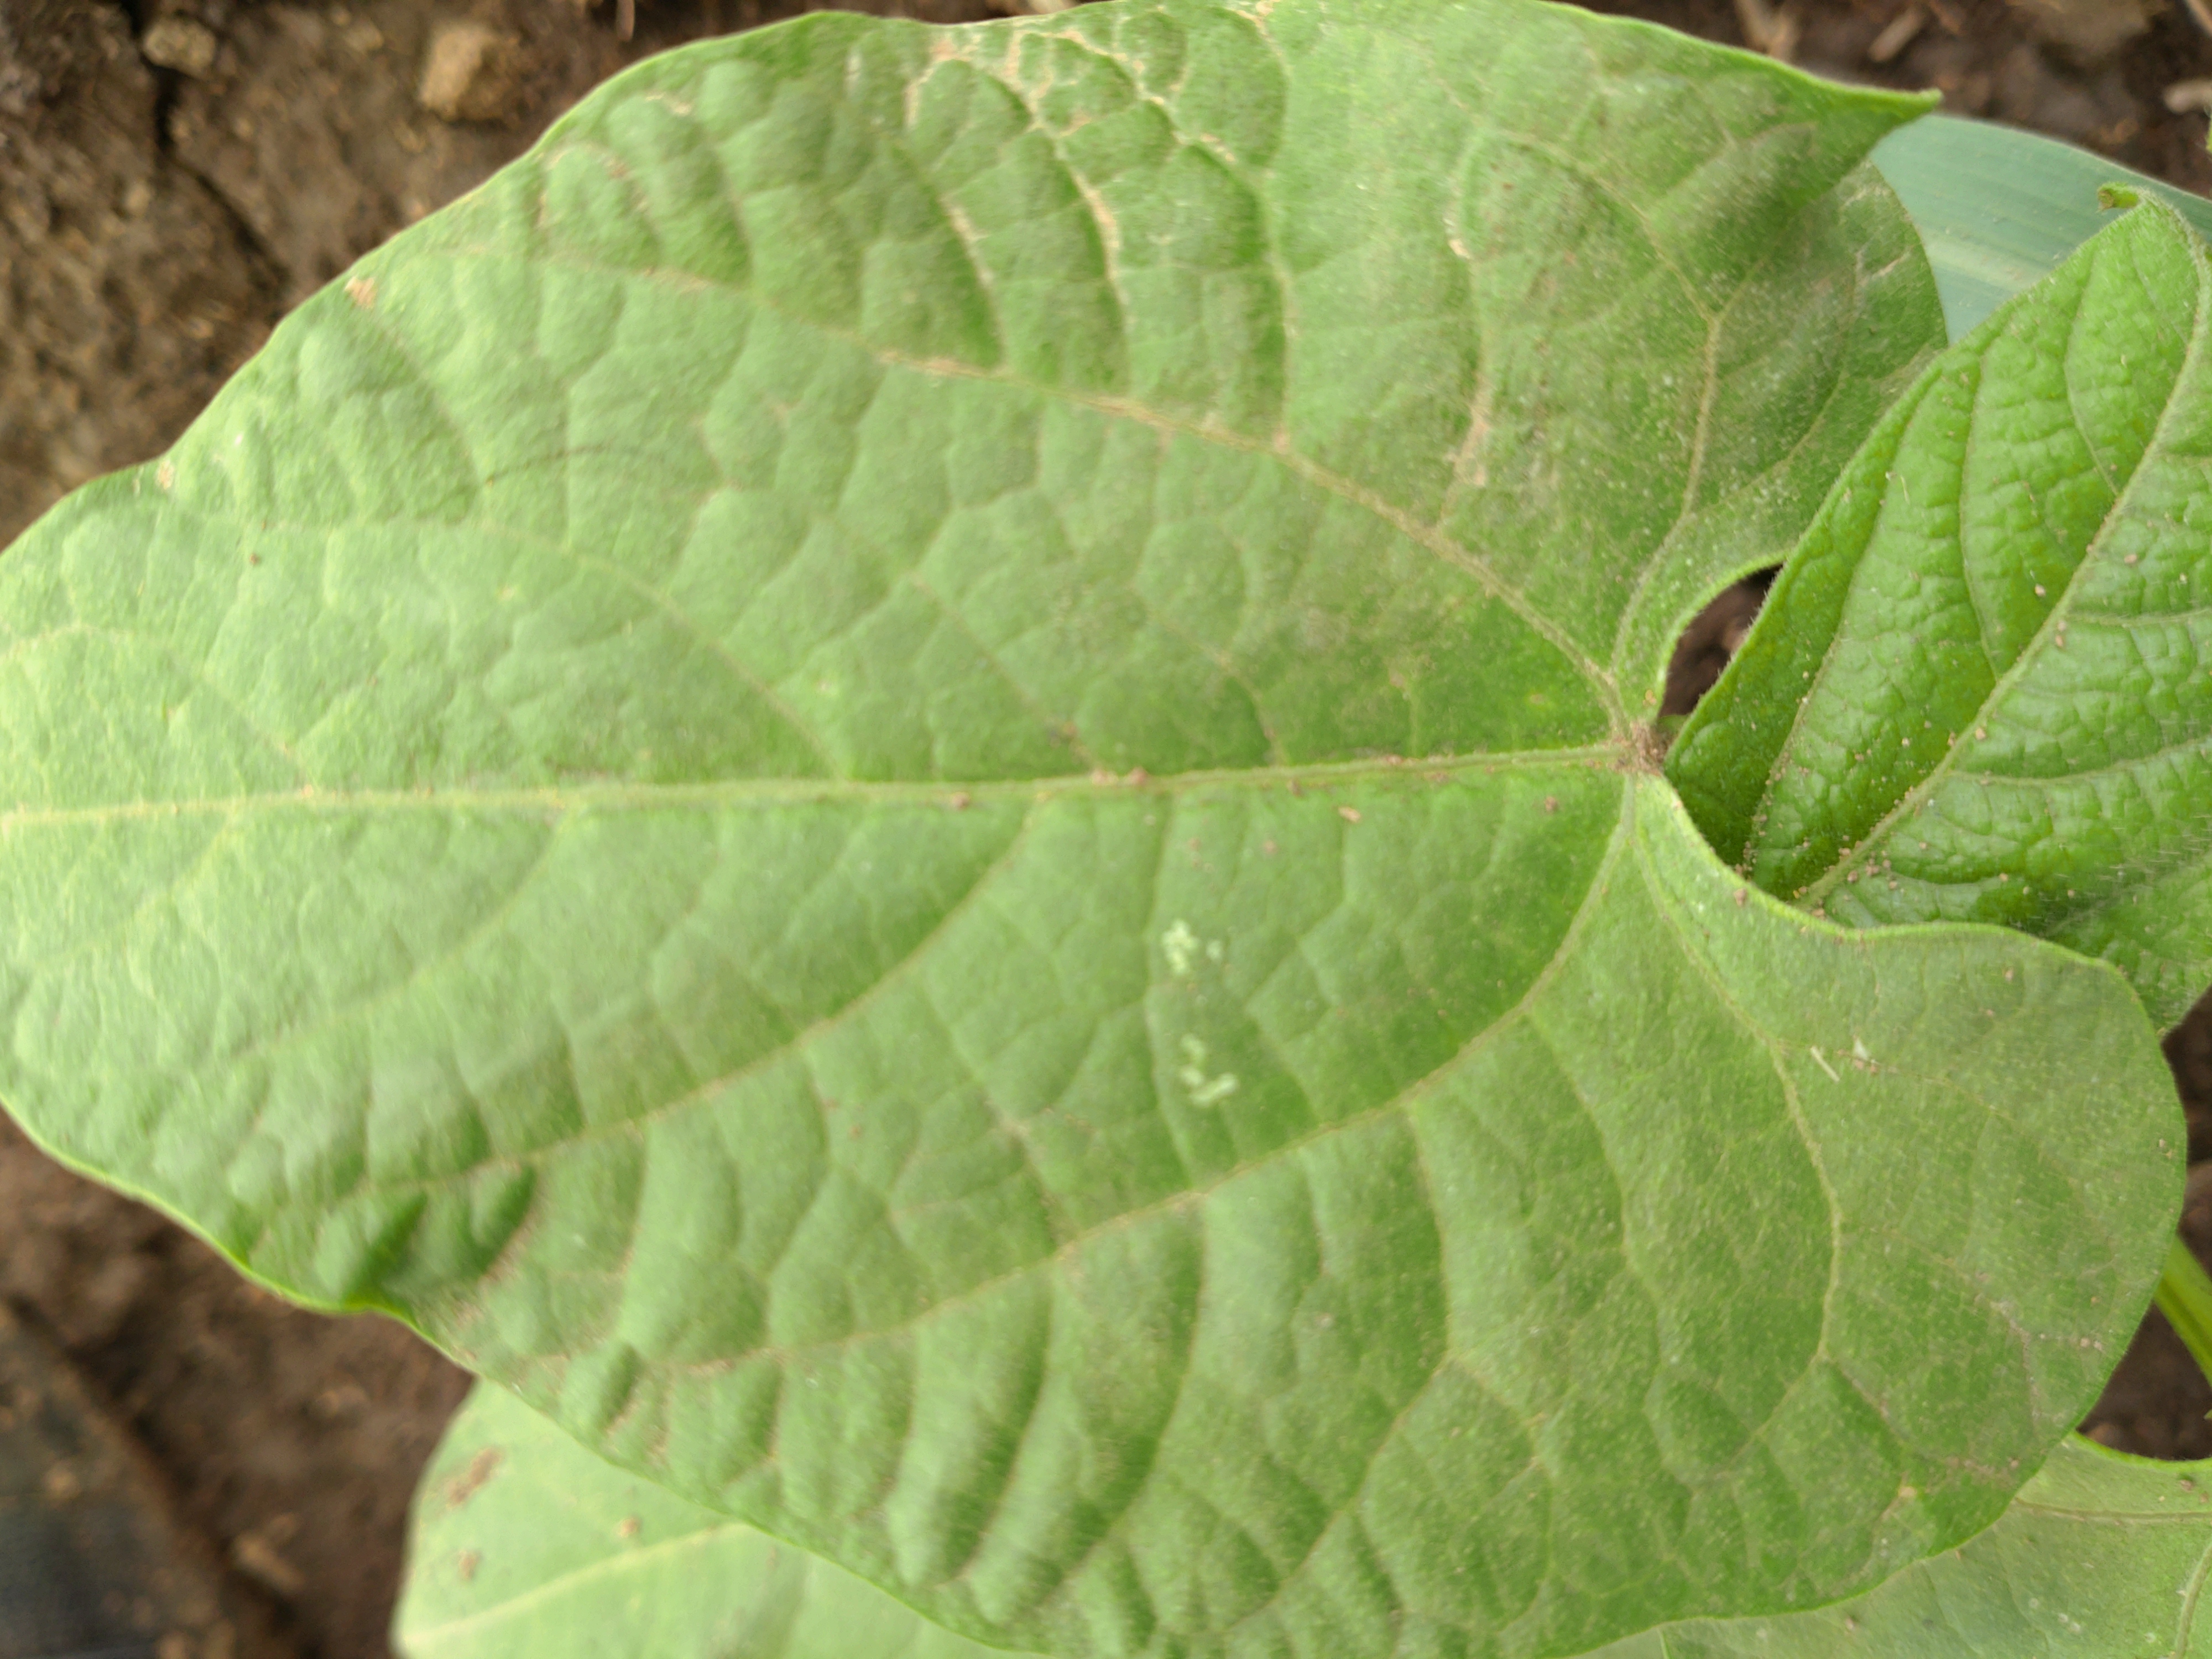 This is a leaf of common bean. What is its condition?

healthy
